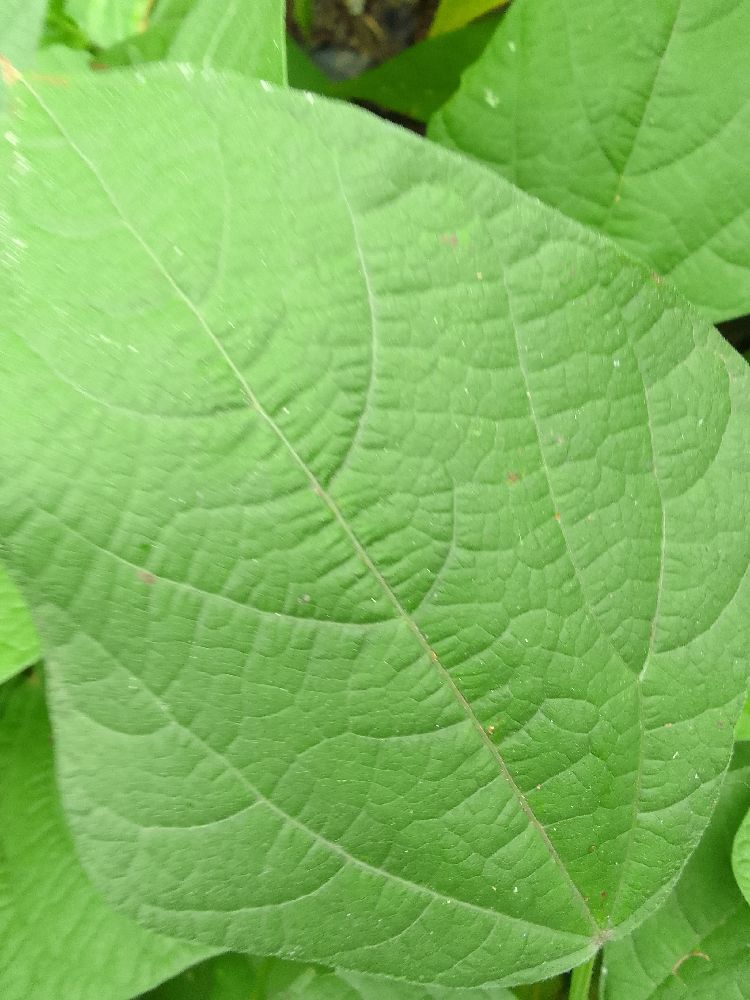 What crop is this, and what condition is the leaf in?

common bean, healthy
